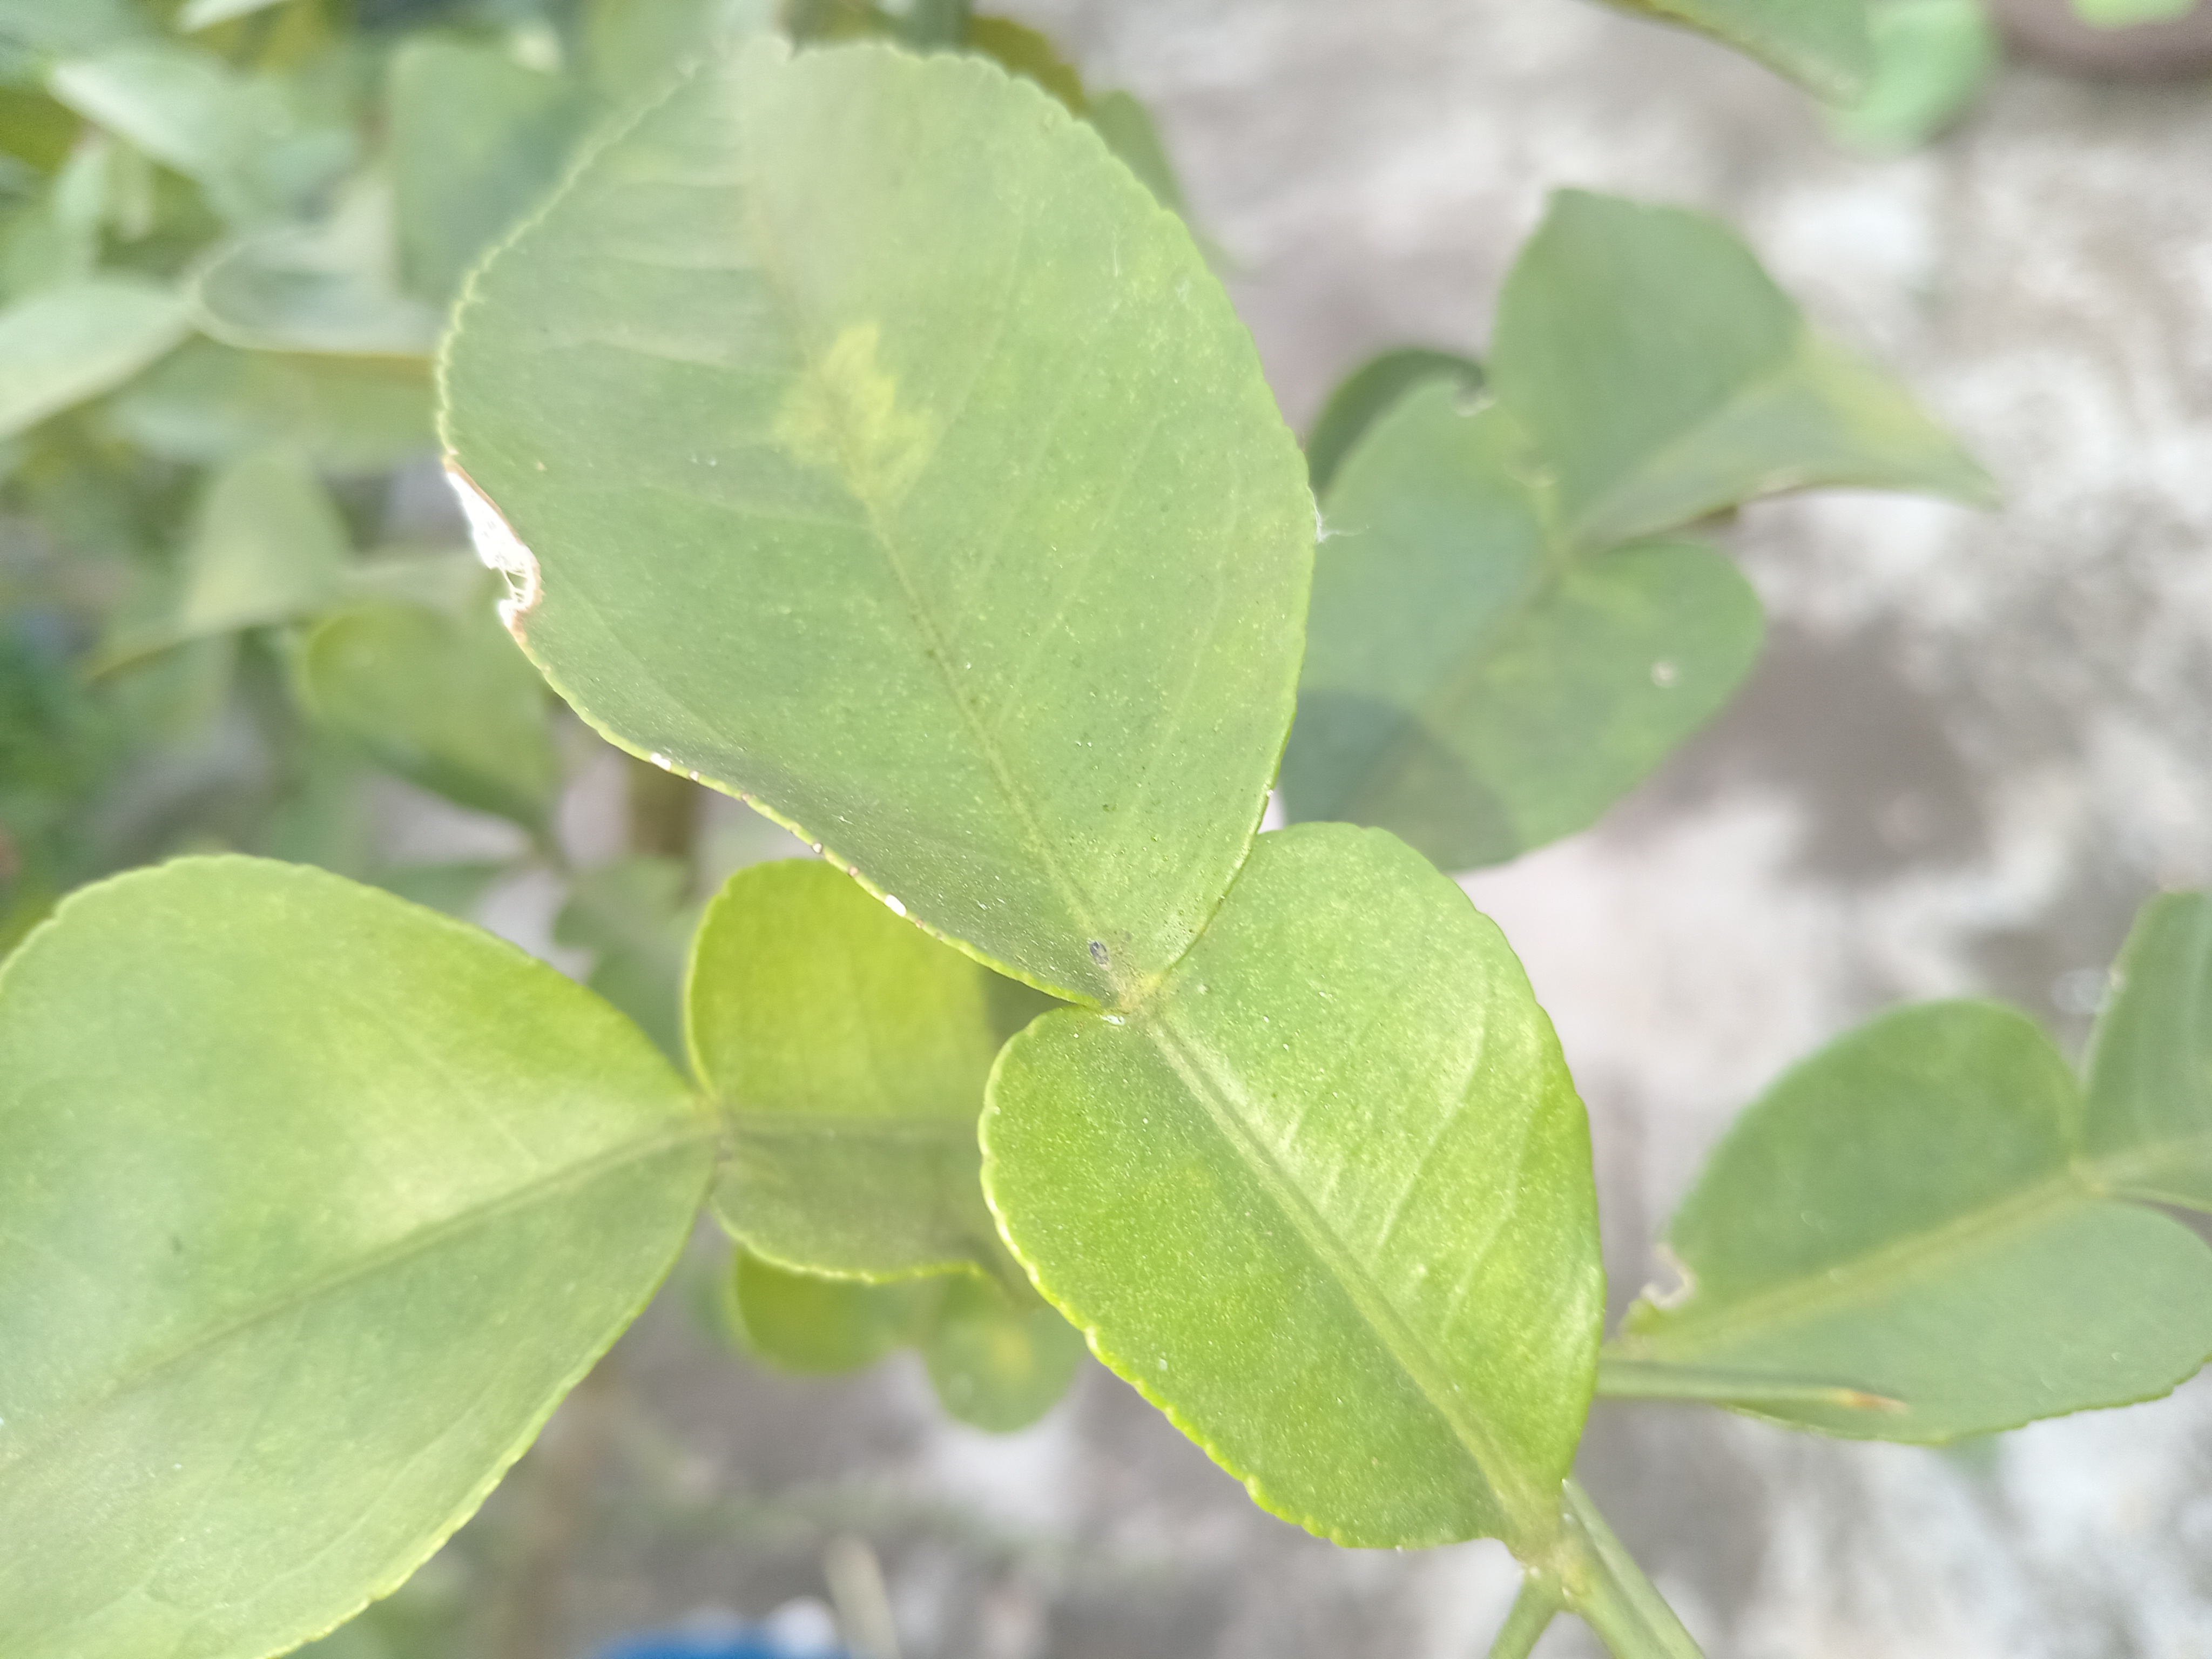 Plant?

lemon
